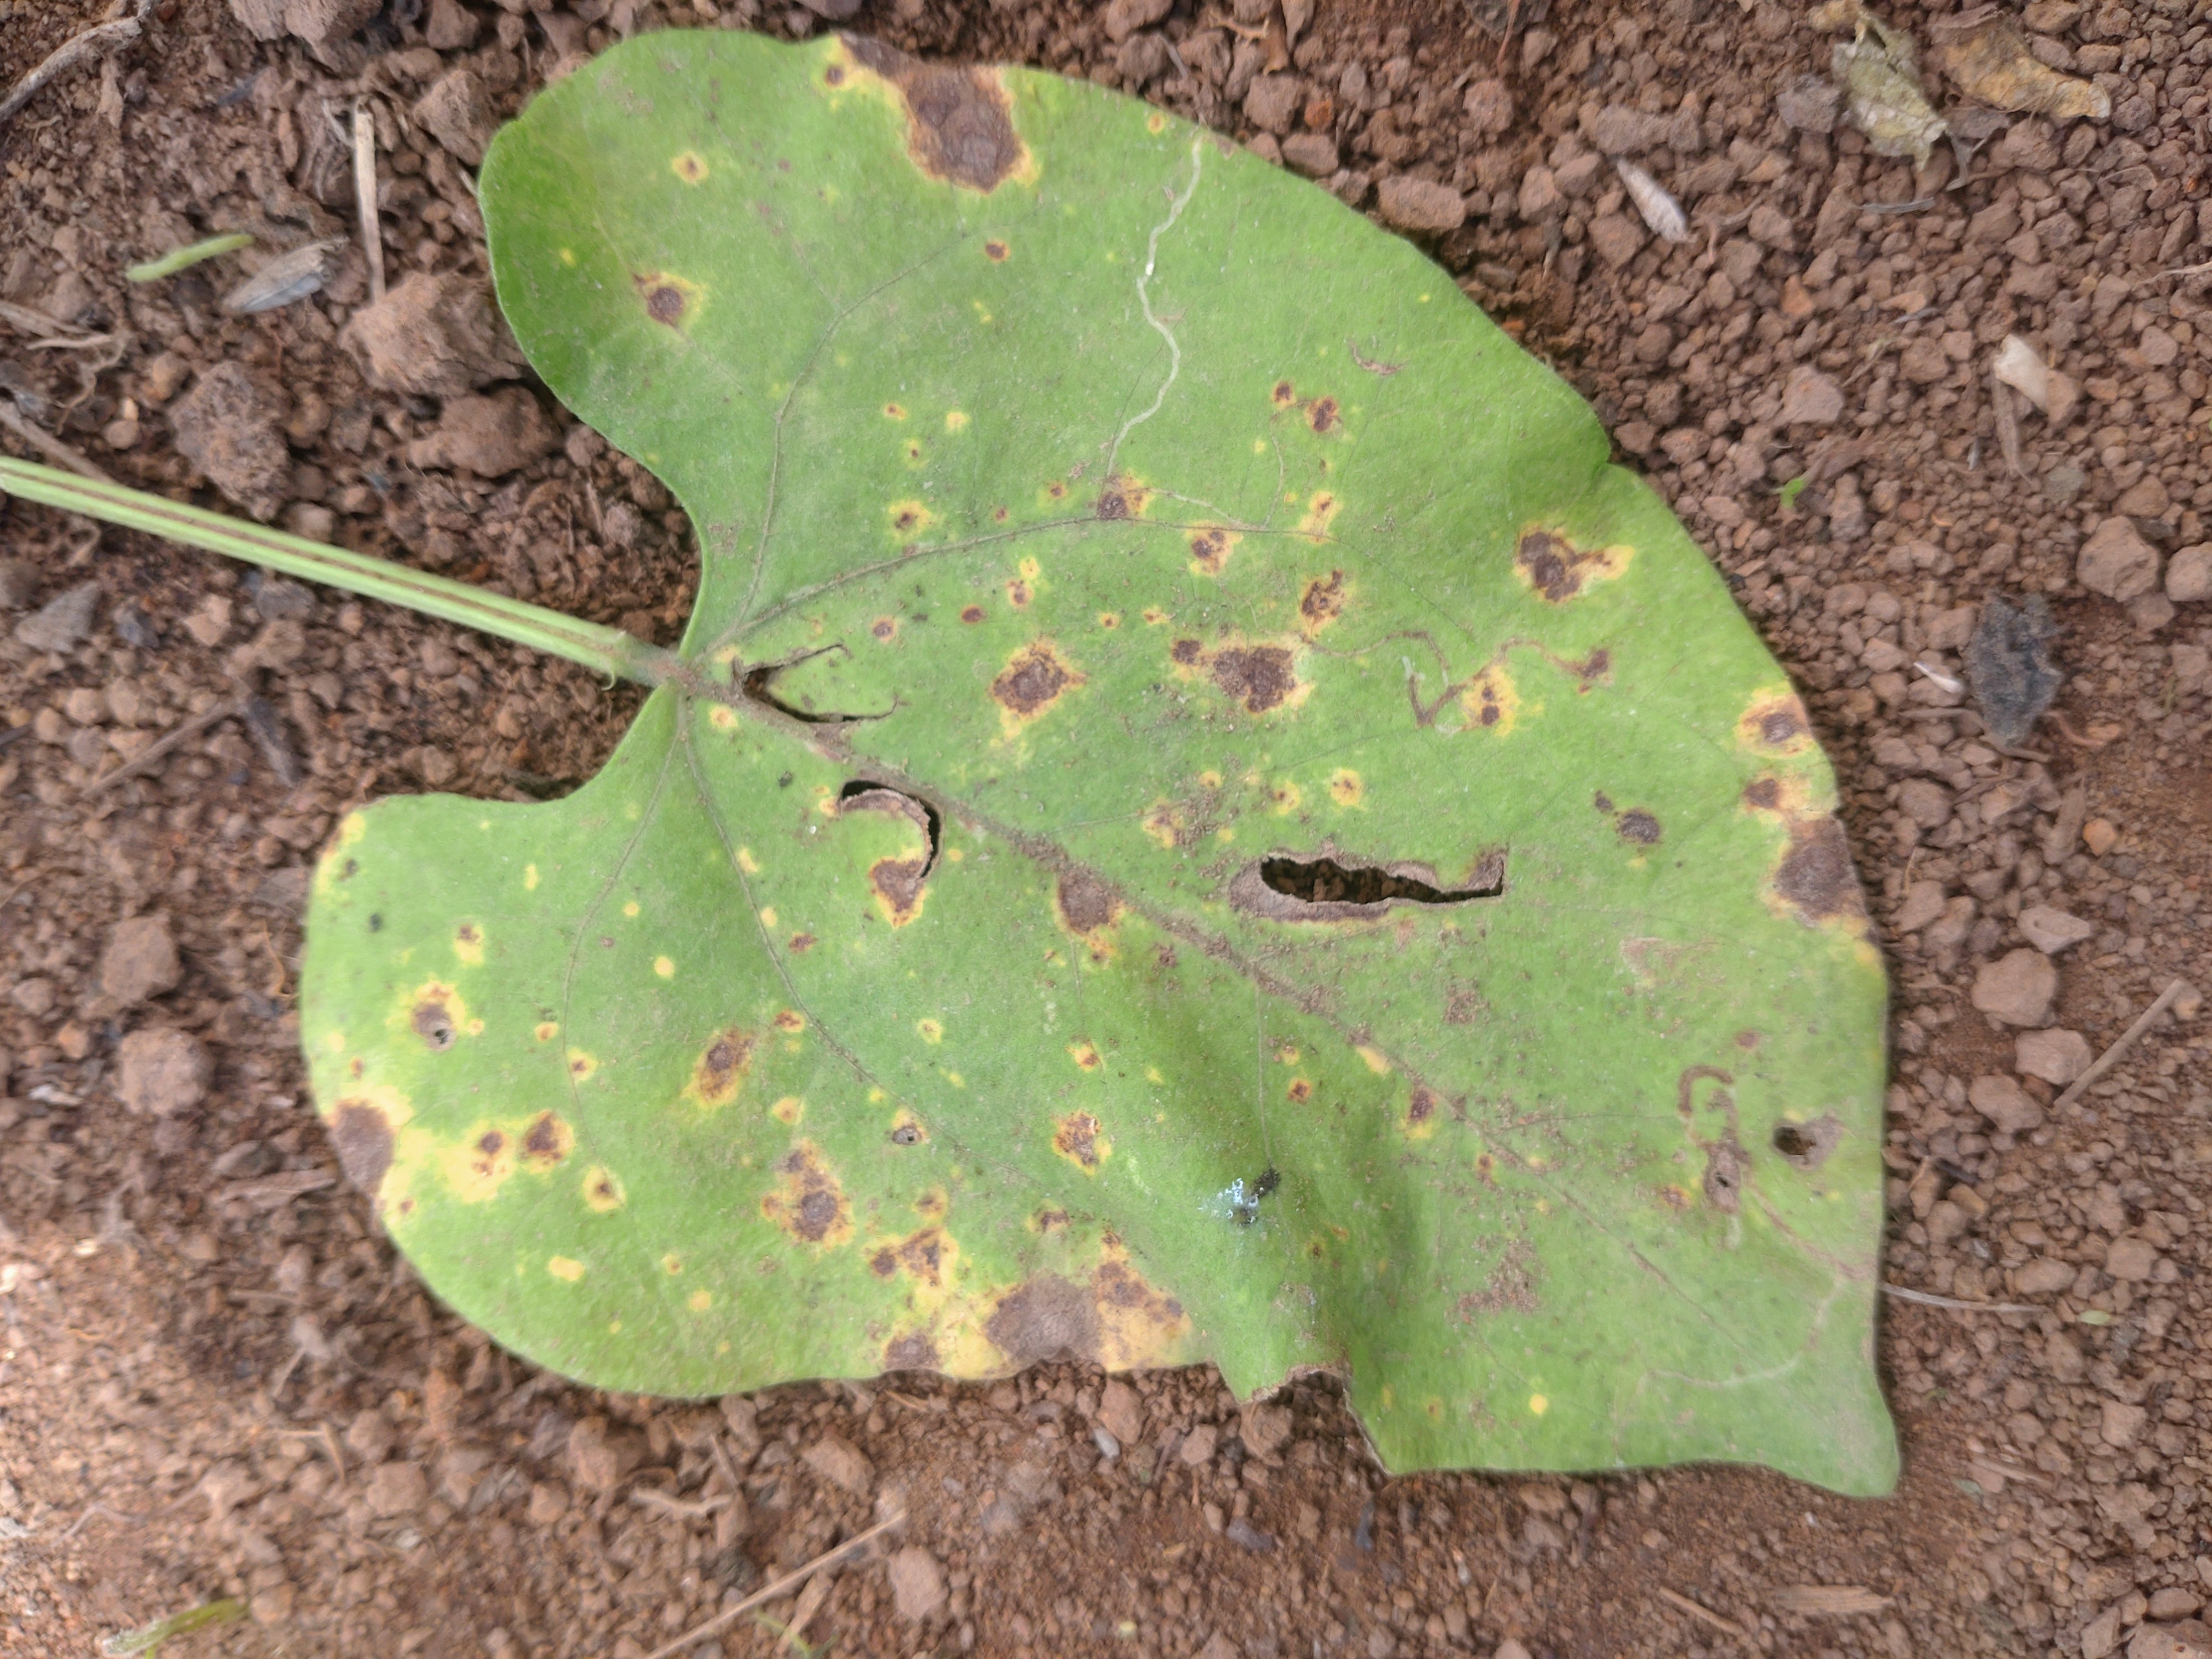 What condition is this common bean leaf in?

rust
